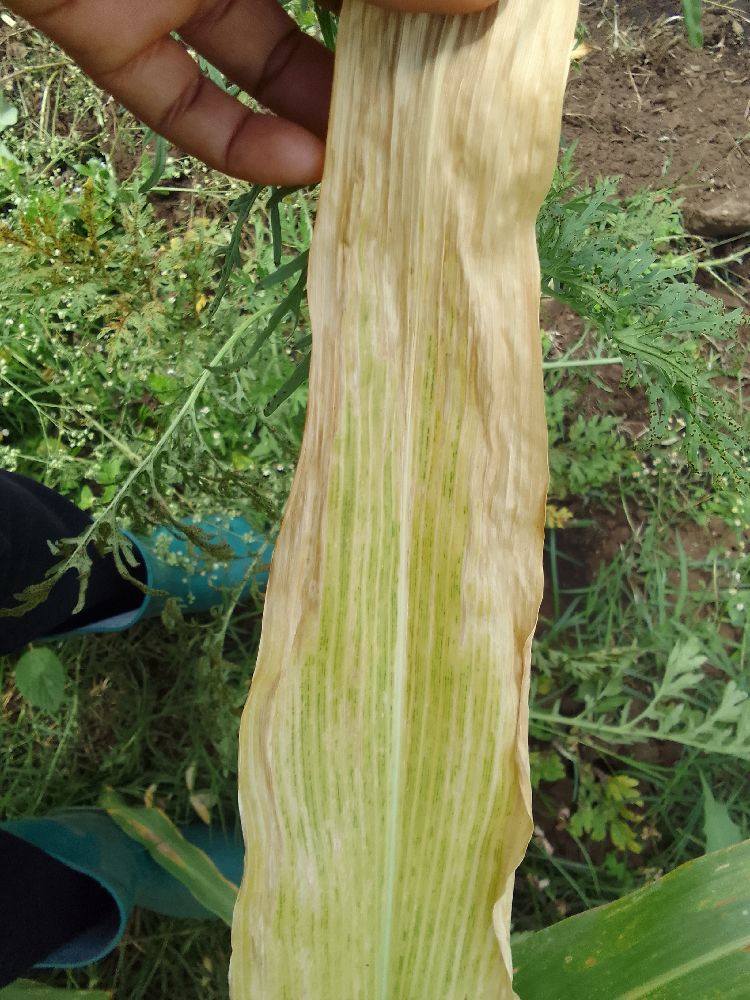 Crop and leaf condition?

maize, maize lethal necrosis
